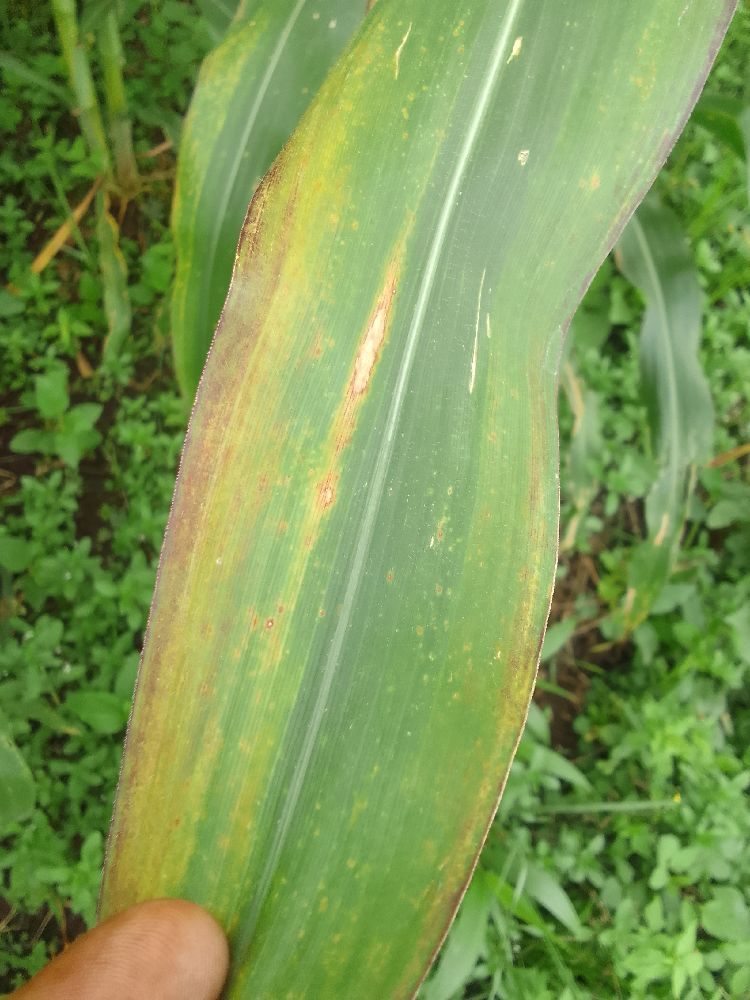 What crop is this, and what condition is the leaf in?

maize, maize lethal necrosis
